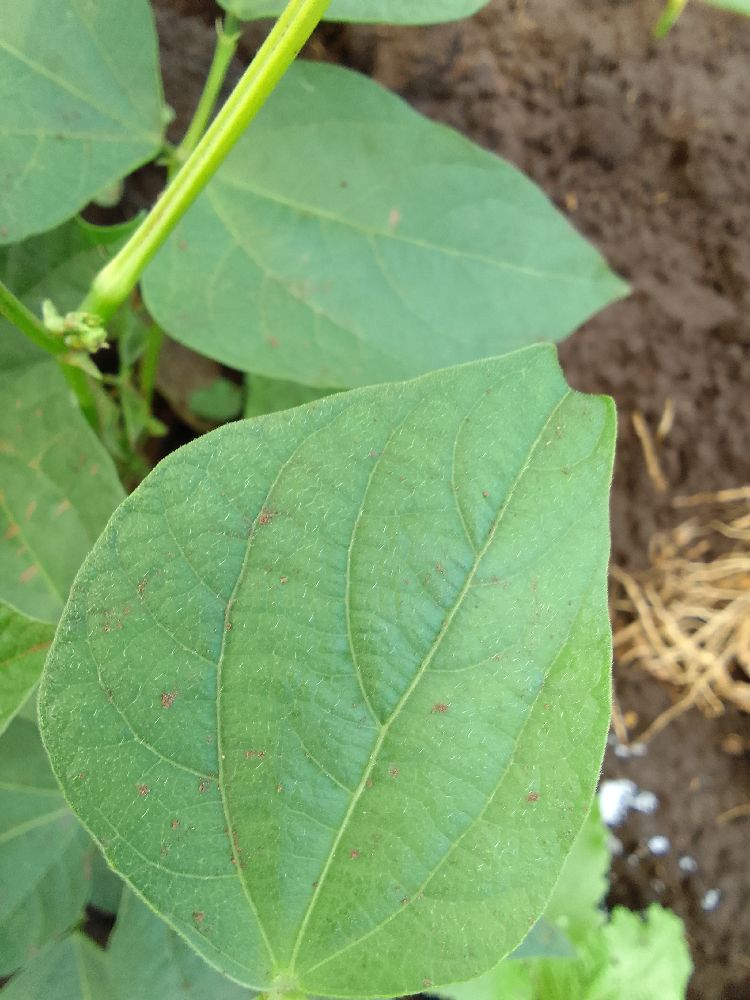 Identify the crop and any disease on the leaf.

common bean, healthy
